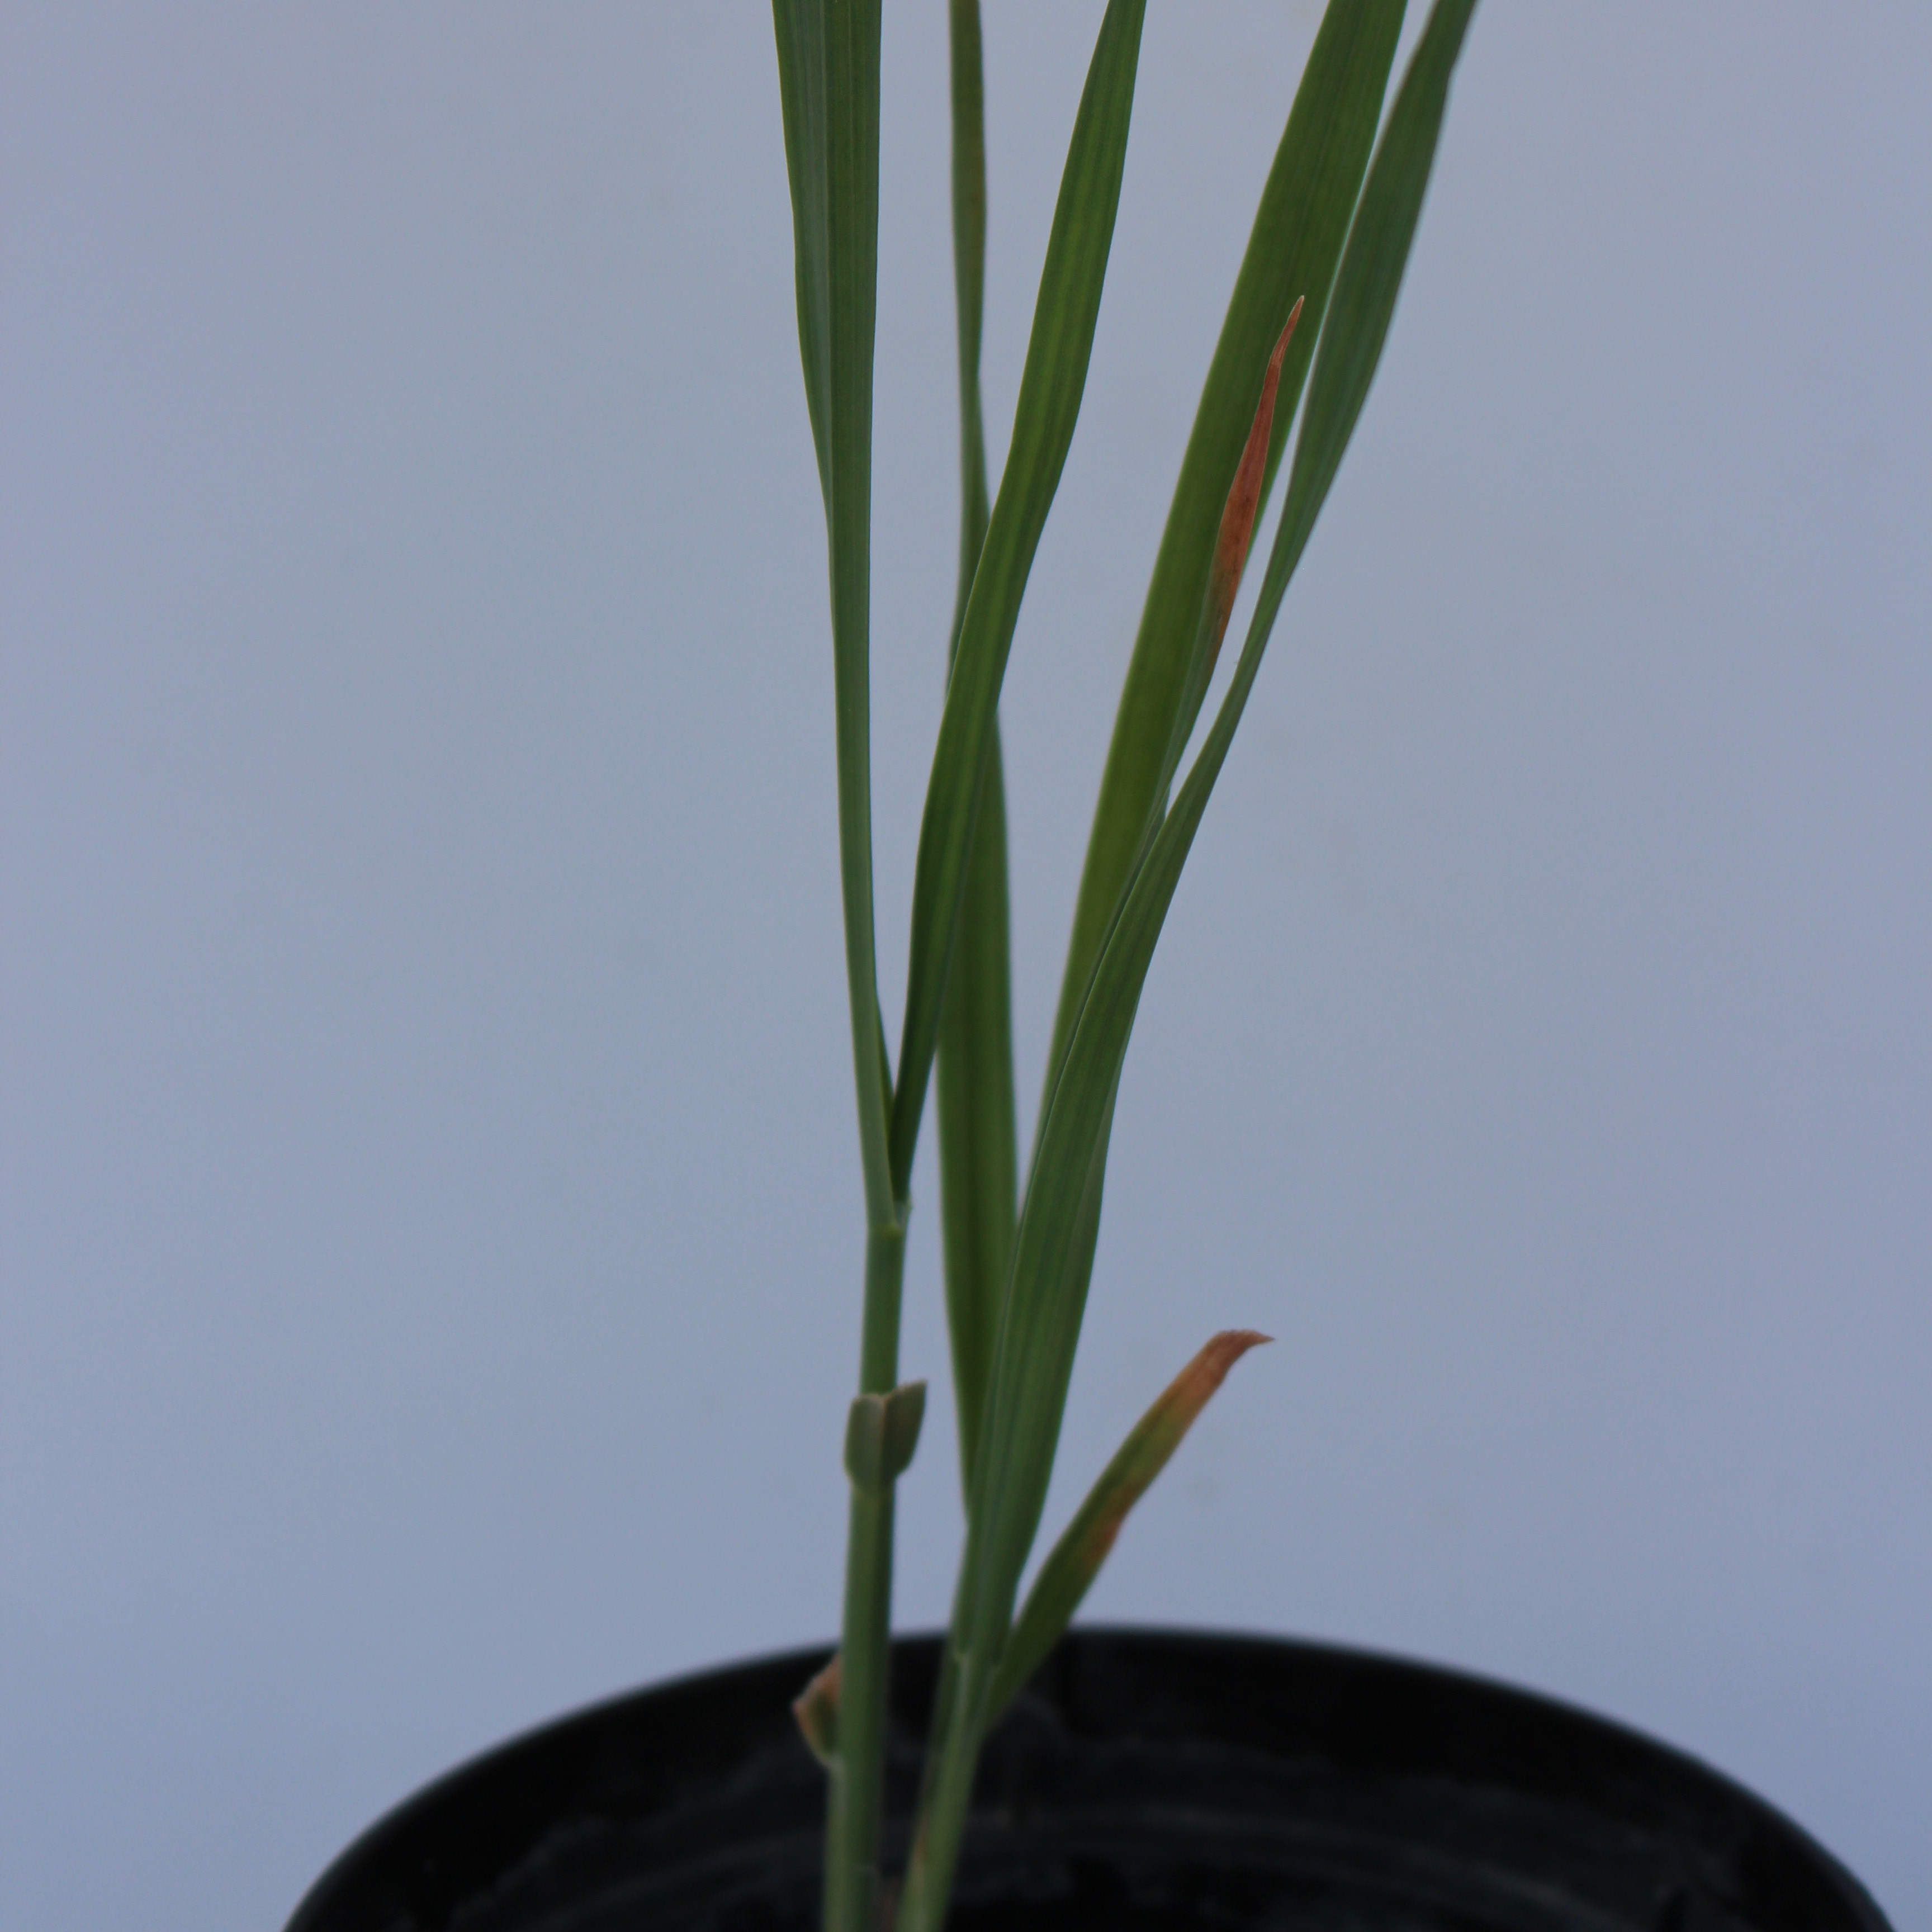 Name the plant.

Avena sterilis
